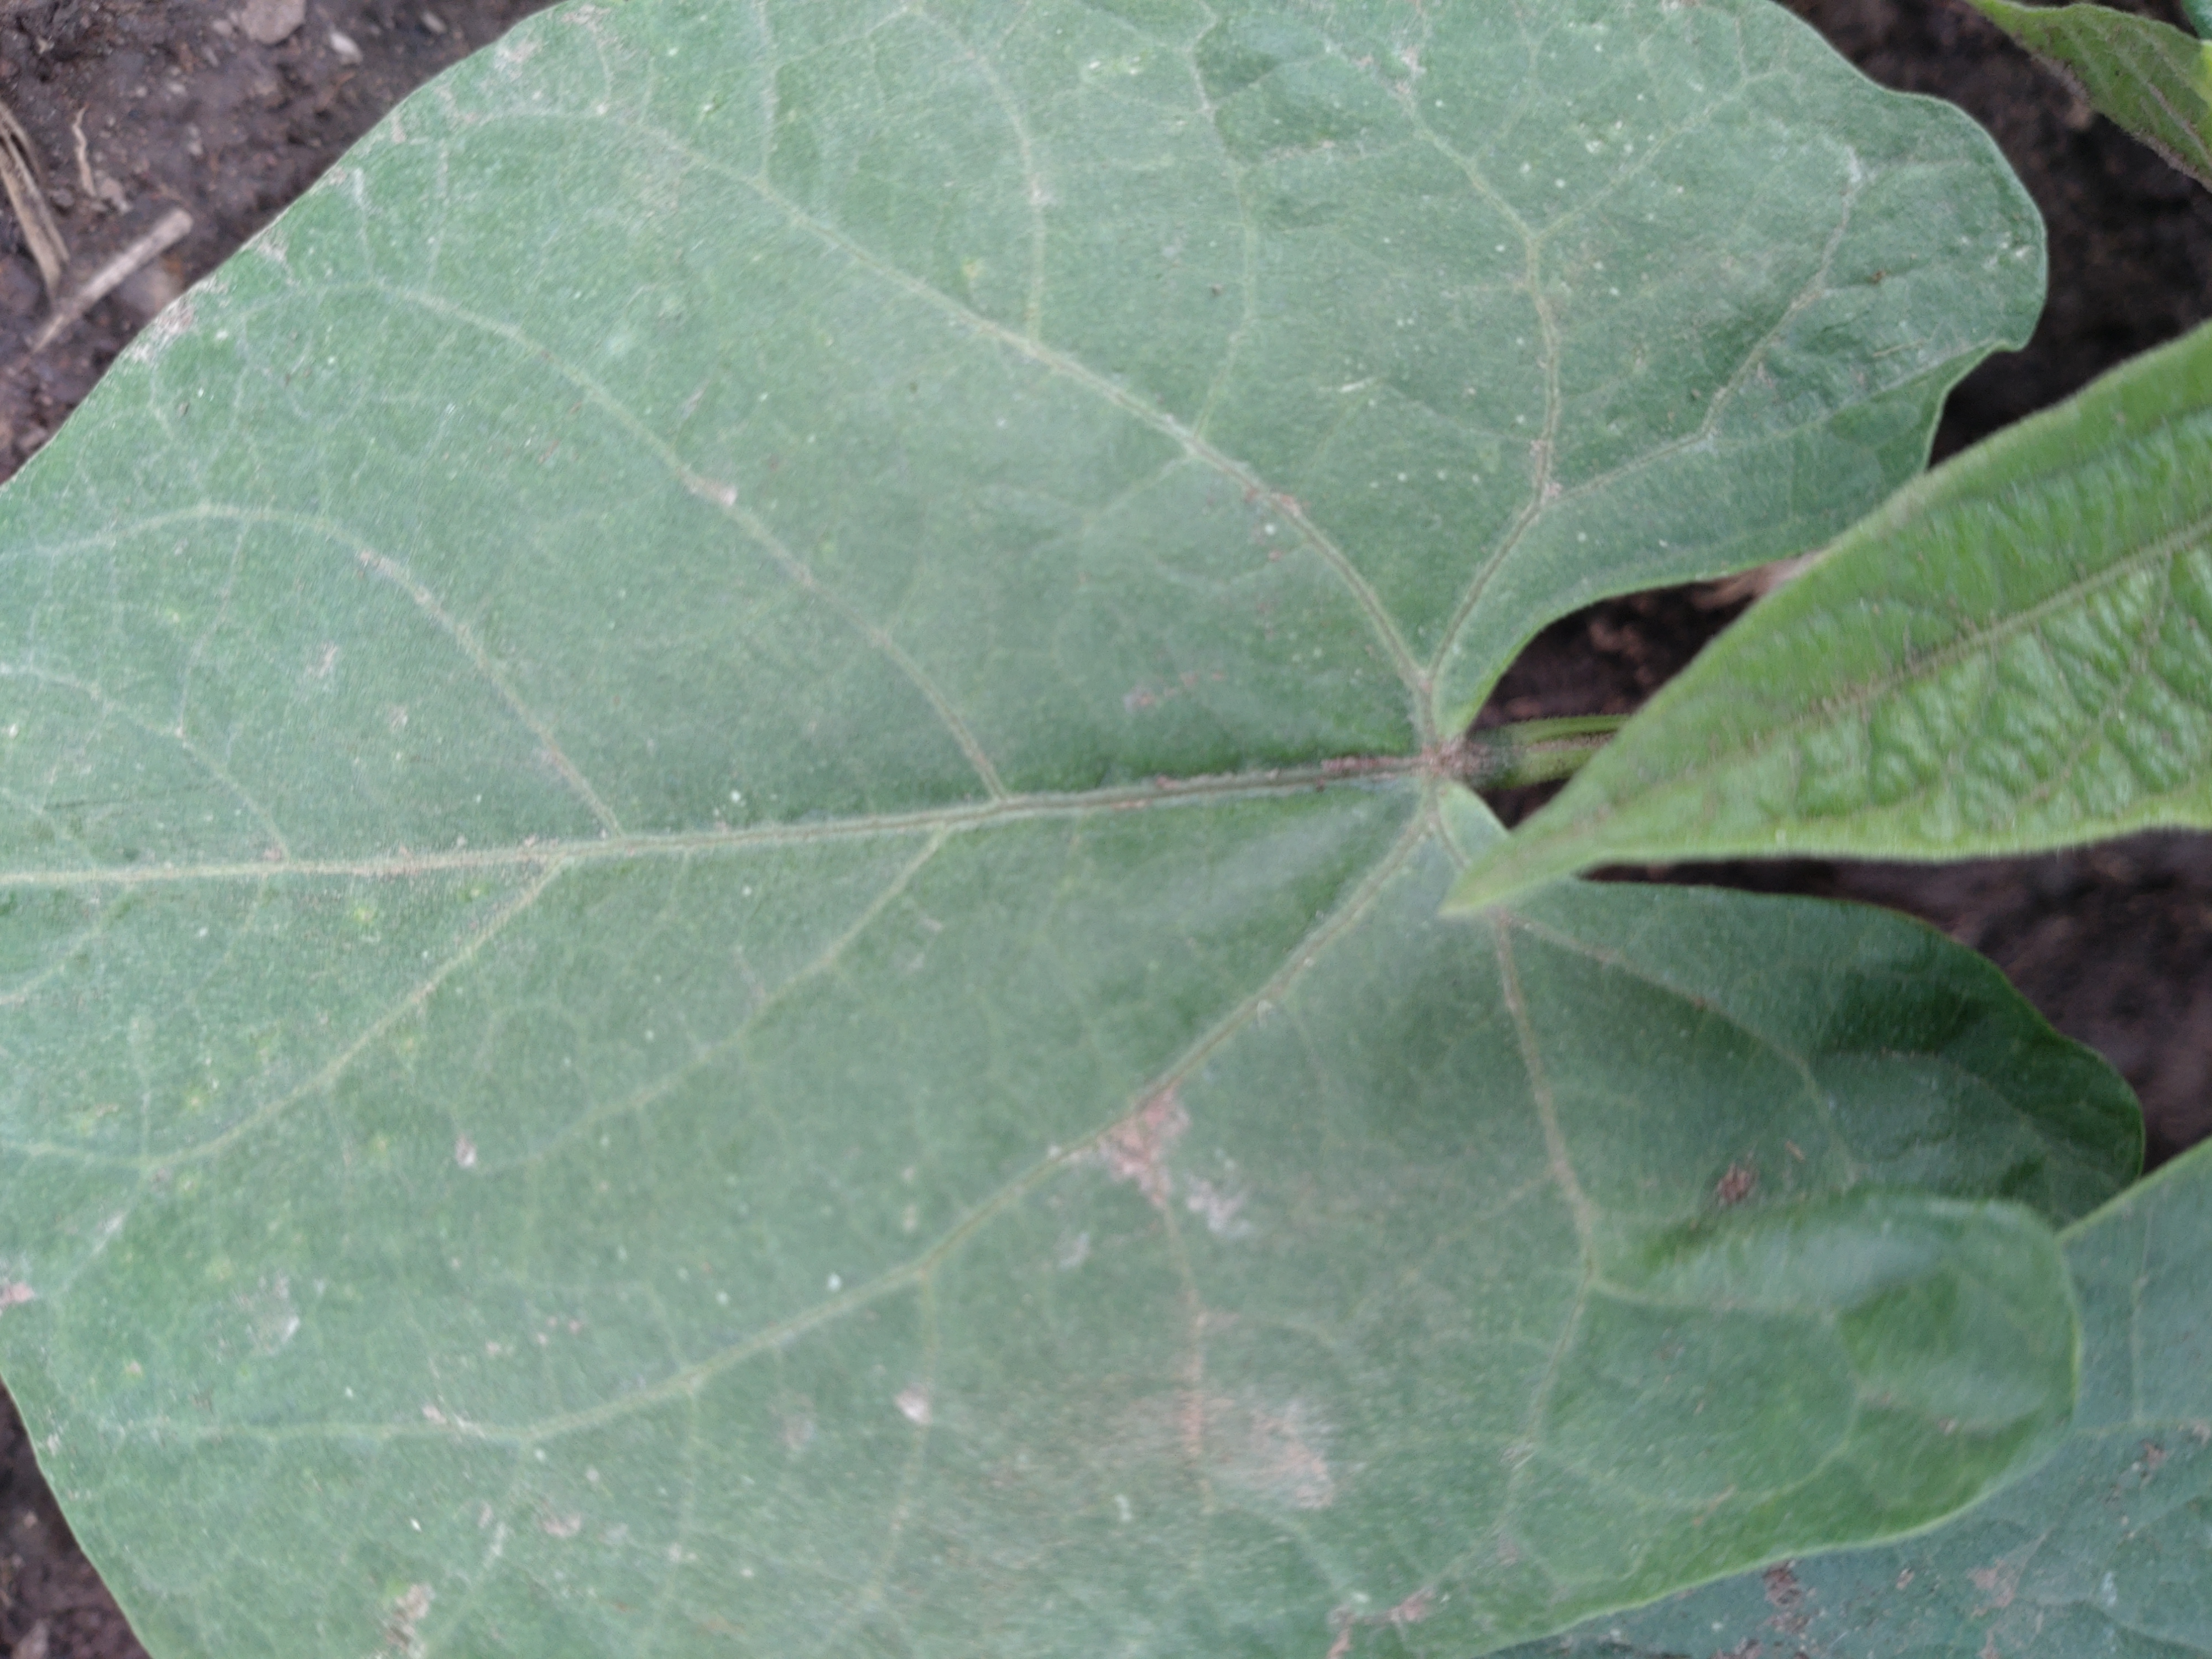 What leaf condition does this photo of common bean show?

healthy
